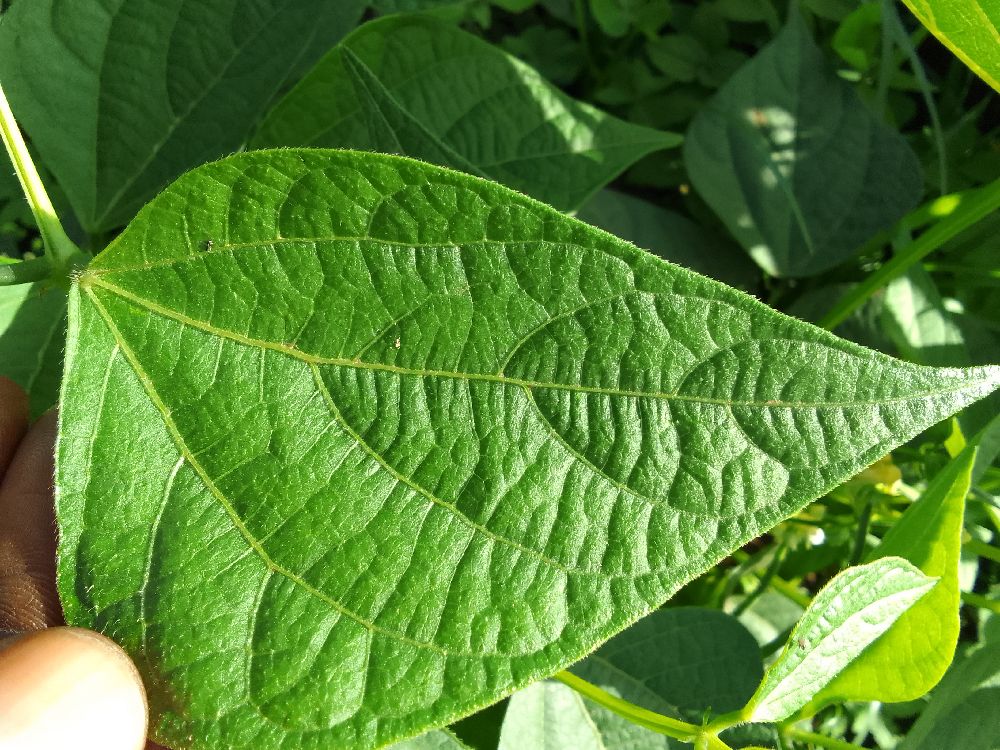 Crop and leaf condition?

common bean, healthy
